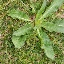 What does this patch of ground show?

structured weed
